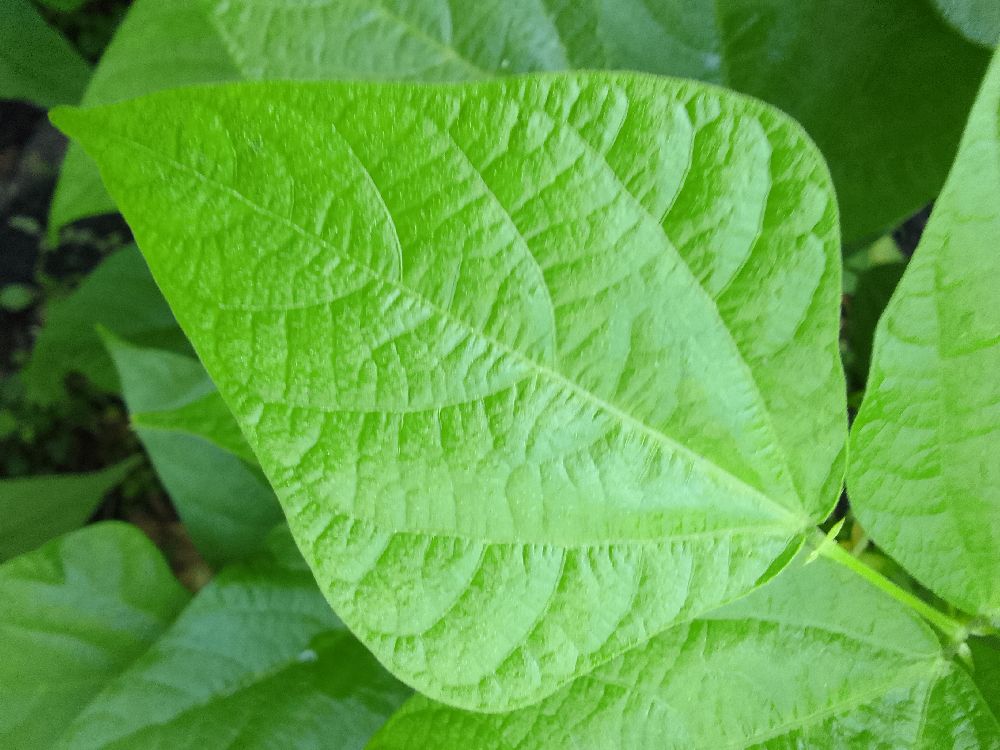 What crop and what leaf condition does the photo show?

common bean, healthy
